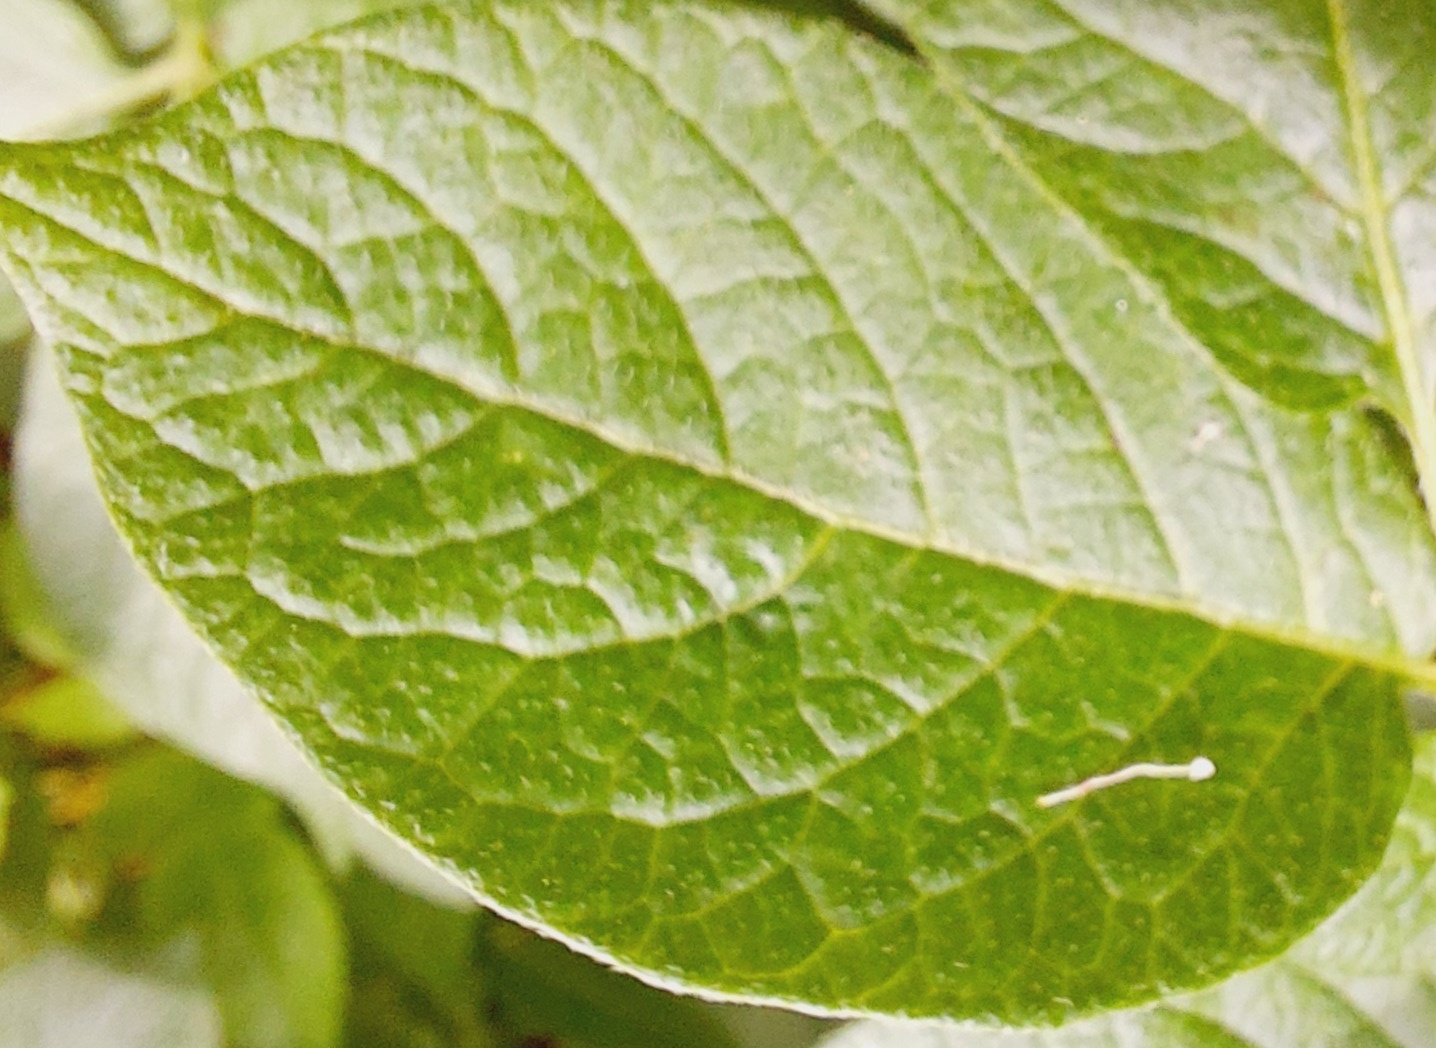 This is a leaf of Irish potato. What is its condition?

healthy
